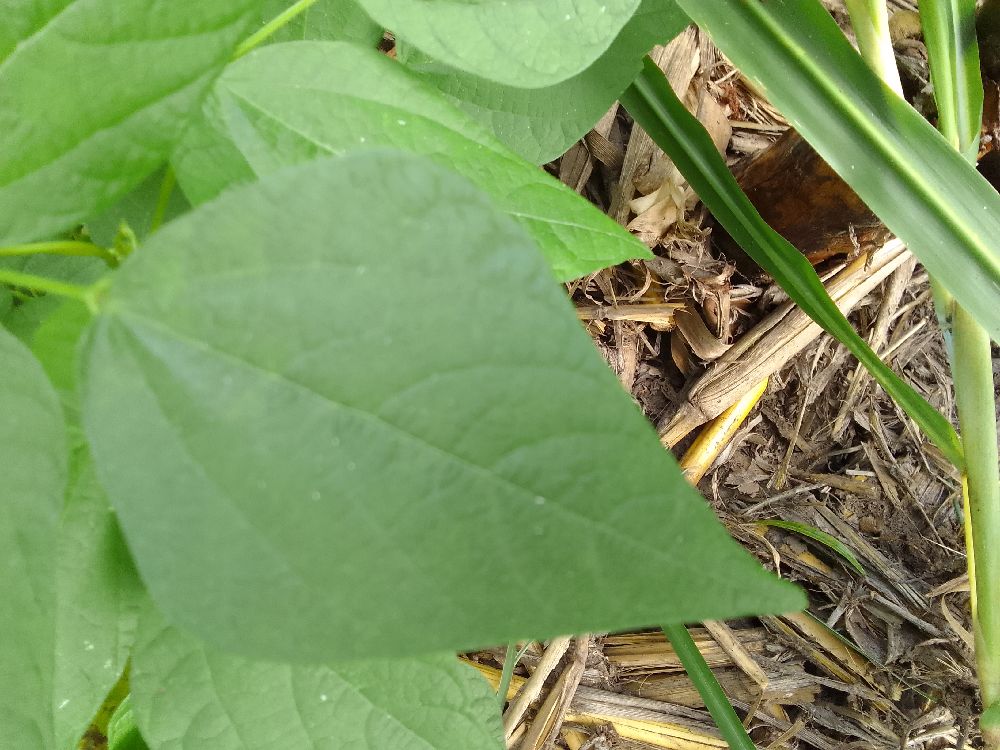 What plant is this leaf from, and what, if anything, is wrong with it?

common bean, healthy
